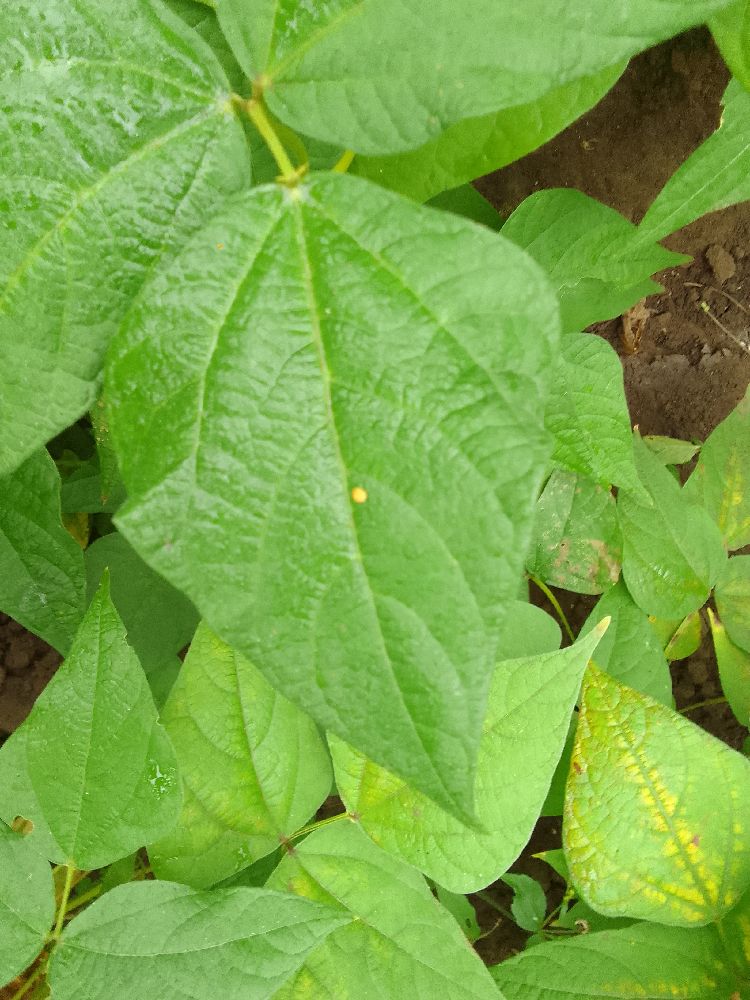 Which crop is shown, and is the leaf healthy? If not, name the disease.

common bean, healthy
